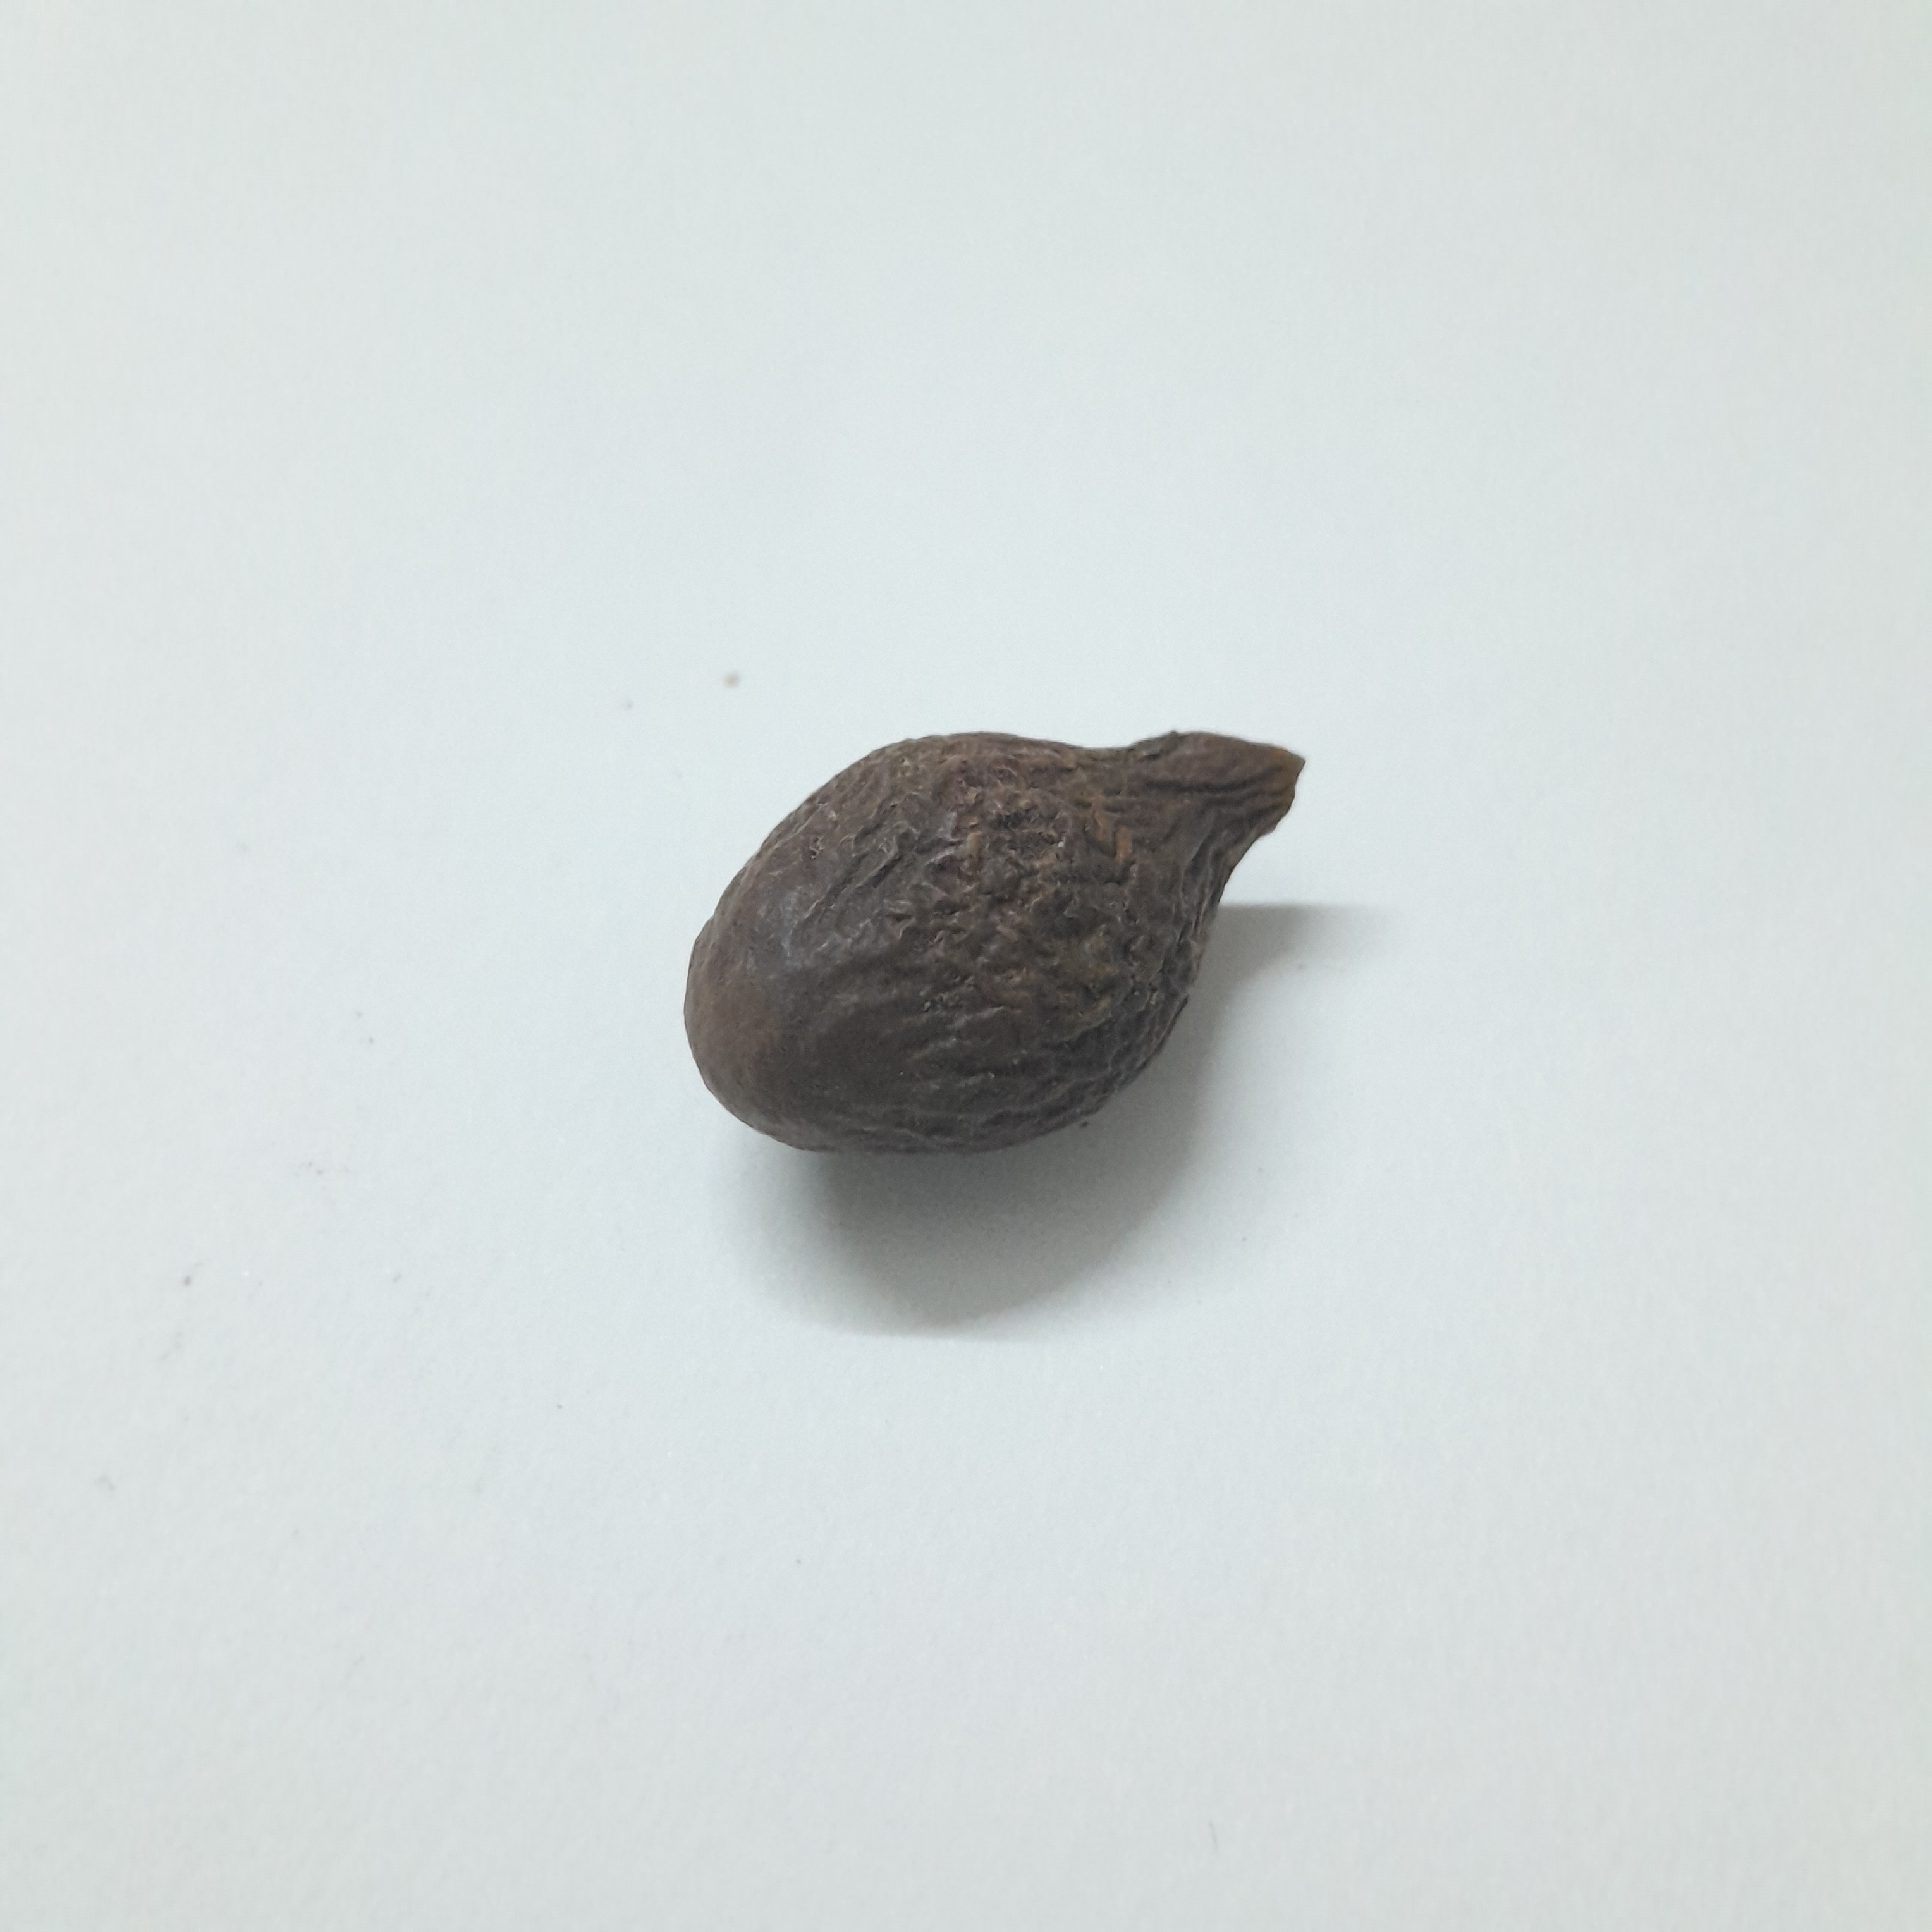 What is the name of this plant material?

niranjanphal
